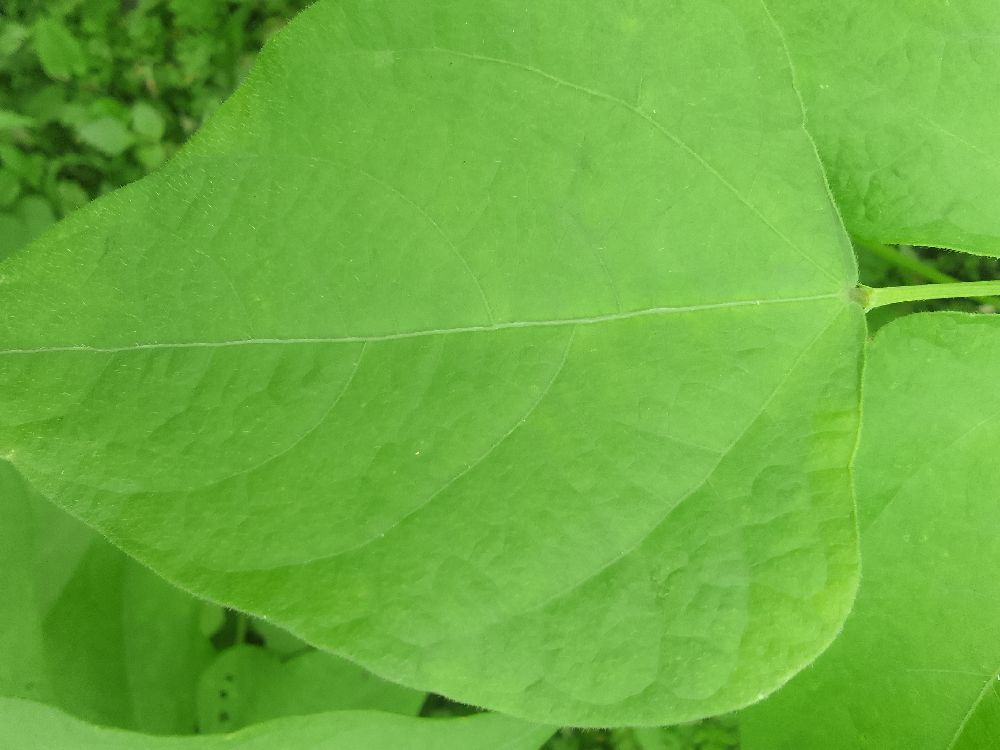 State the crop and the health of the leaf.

common bean, healthy
